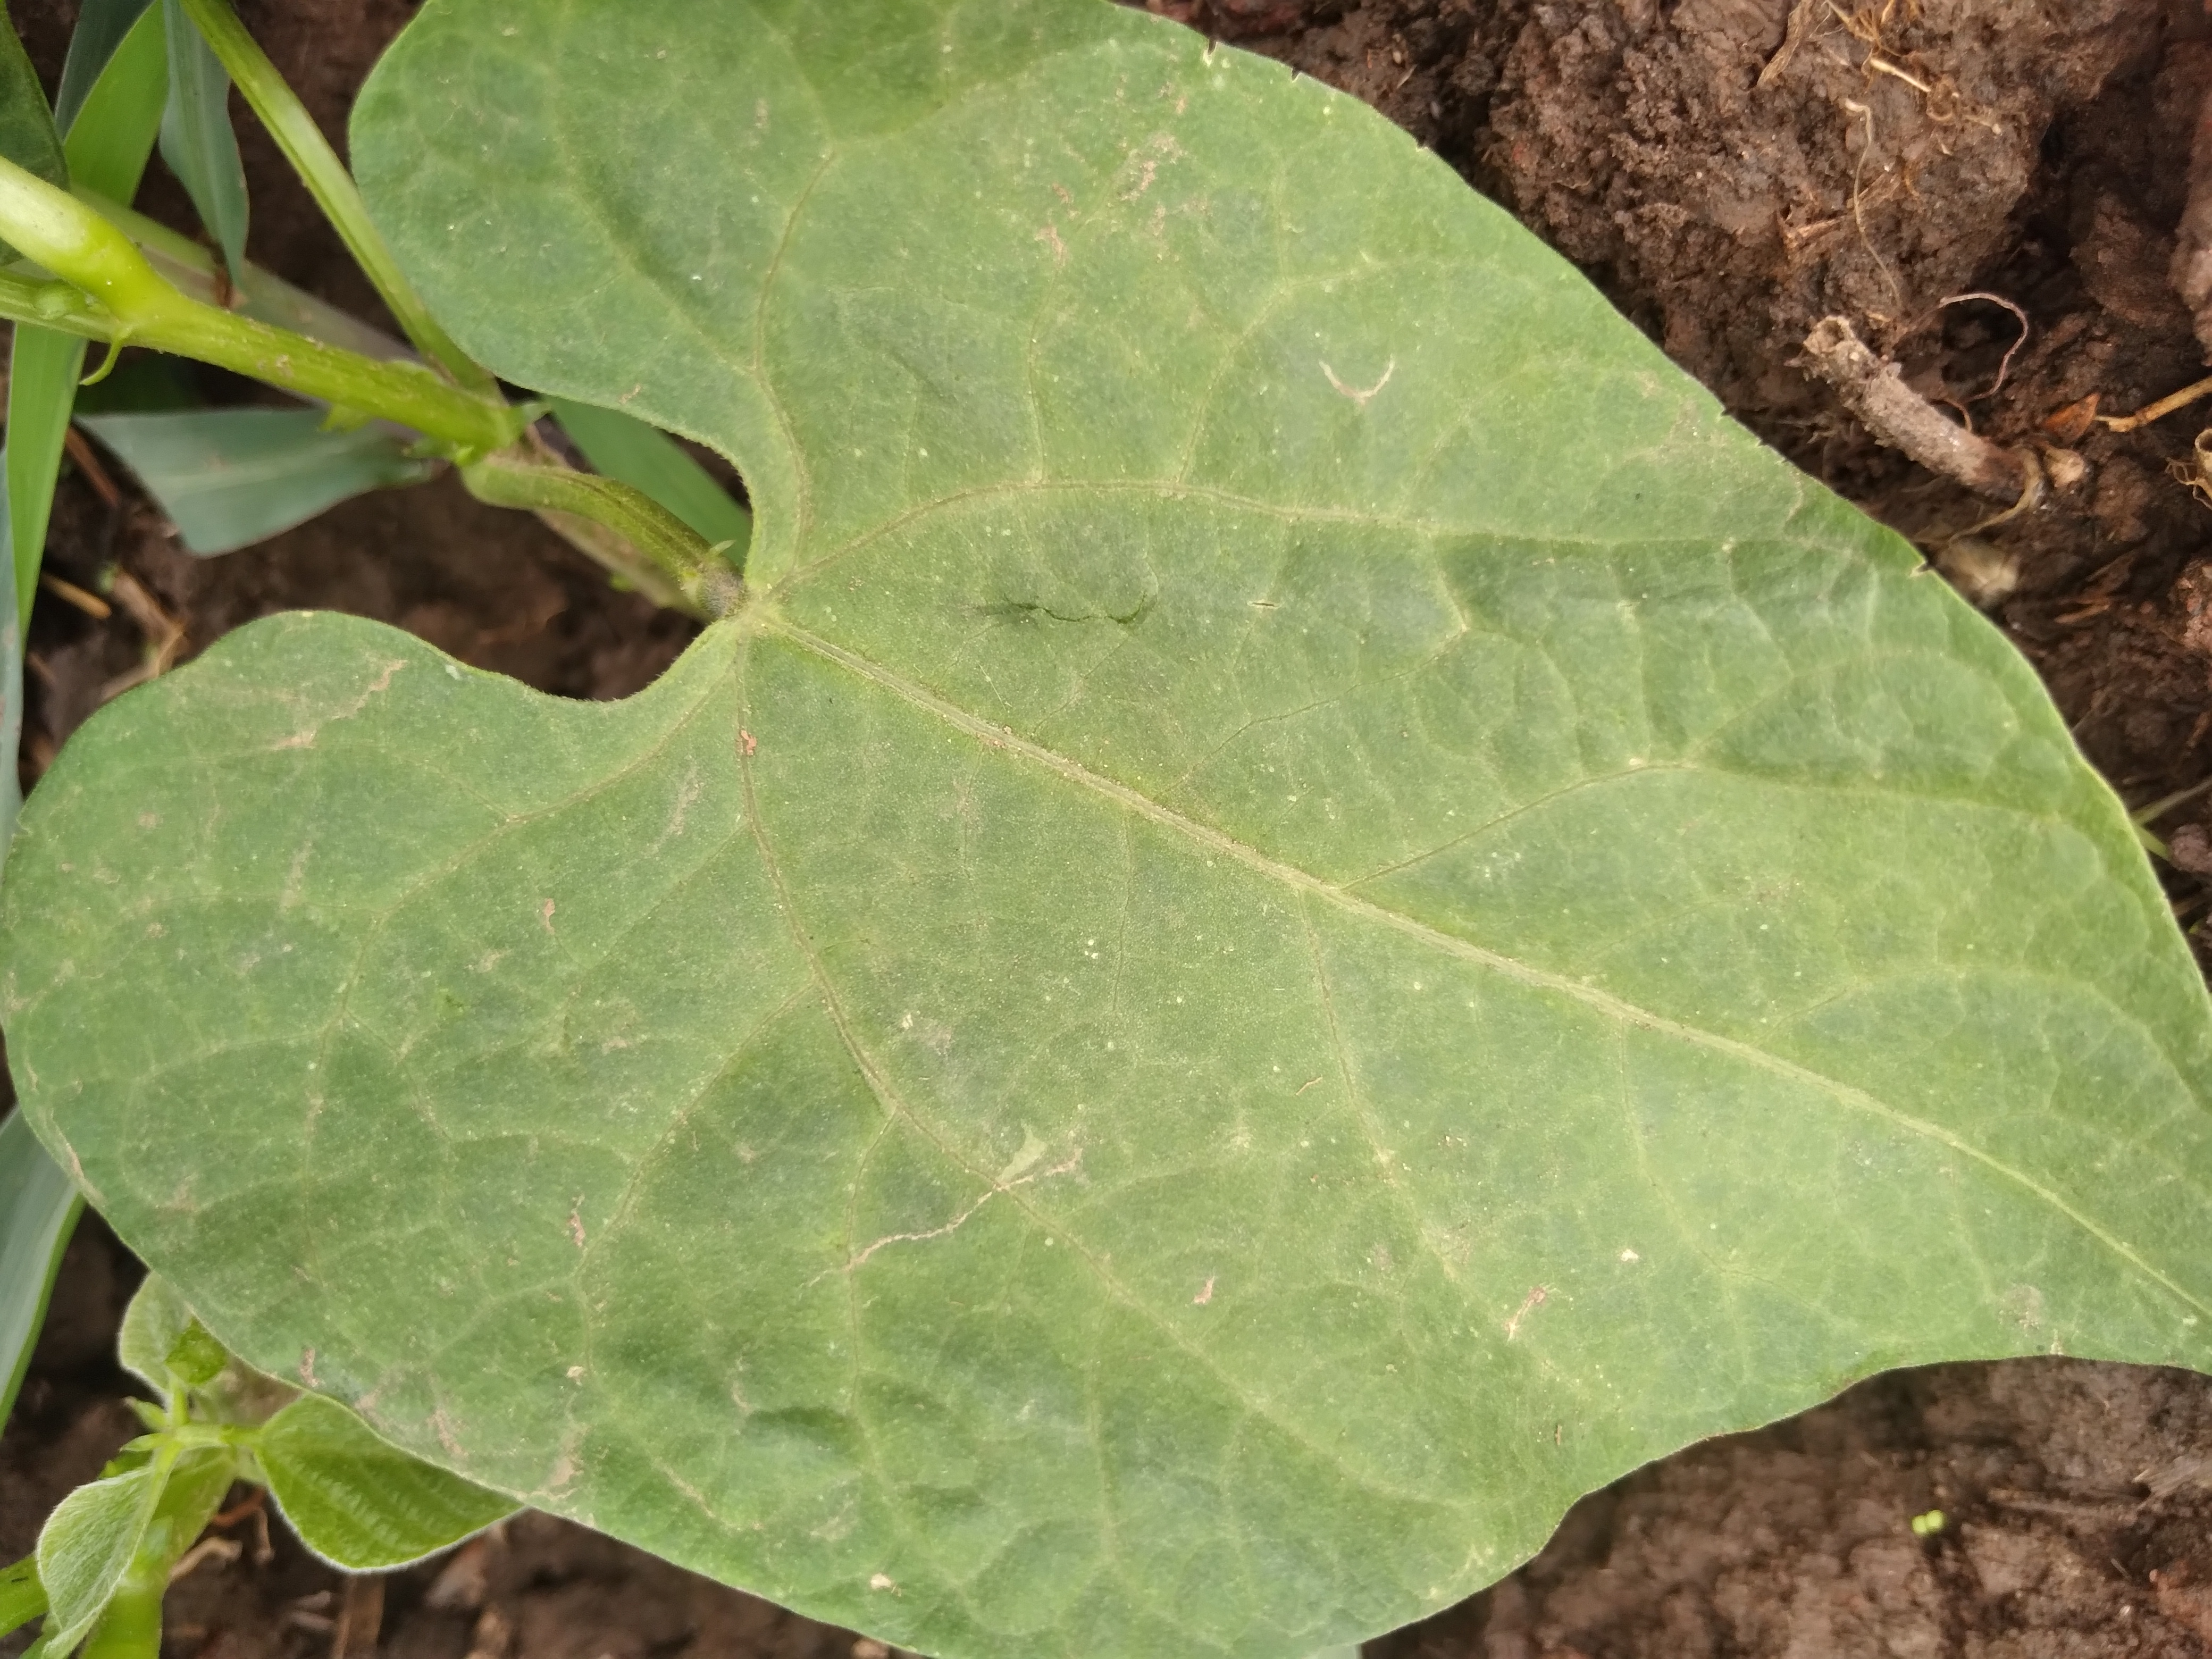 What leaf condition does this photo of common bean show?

healthy
